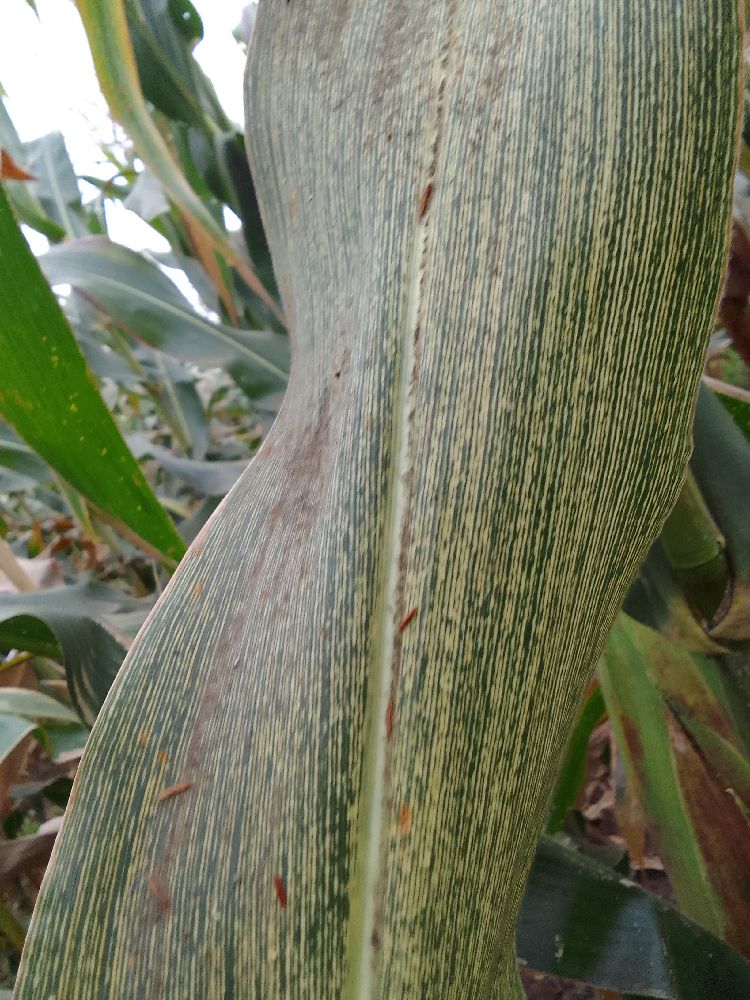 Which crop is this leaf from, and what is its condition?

maize, maize streak virus
